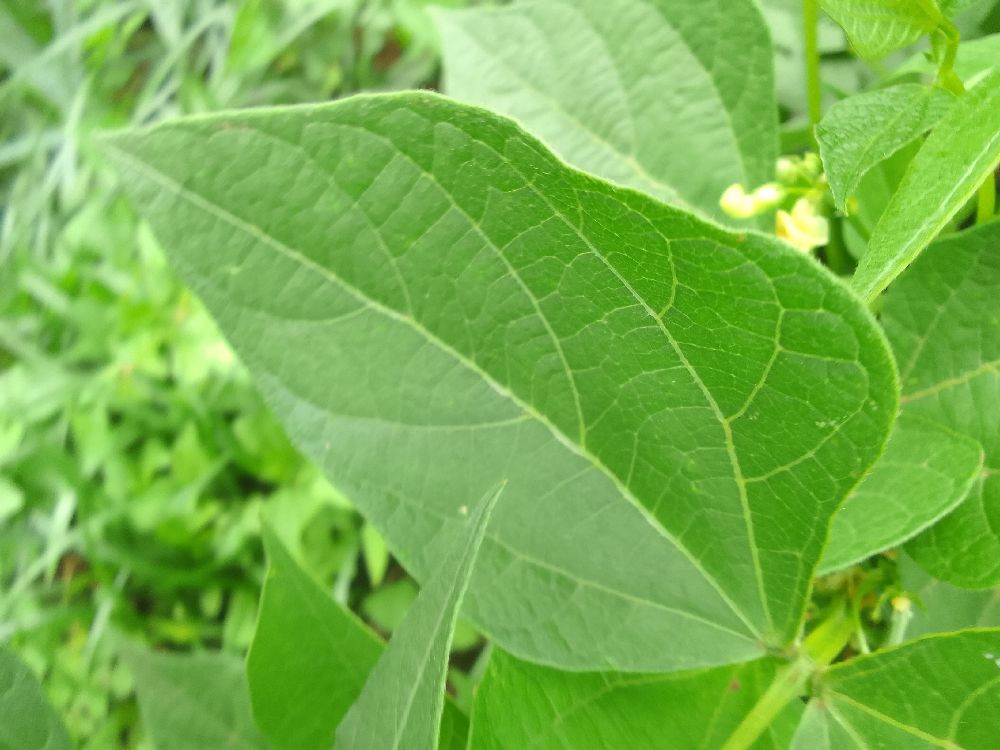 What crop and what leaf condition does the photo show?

common bean, healthy
